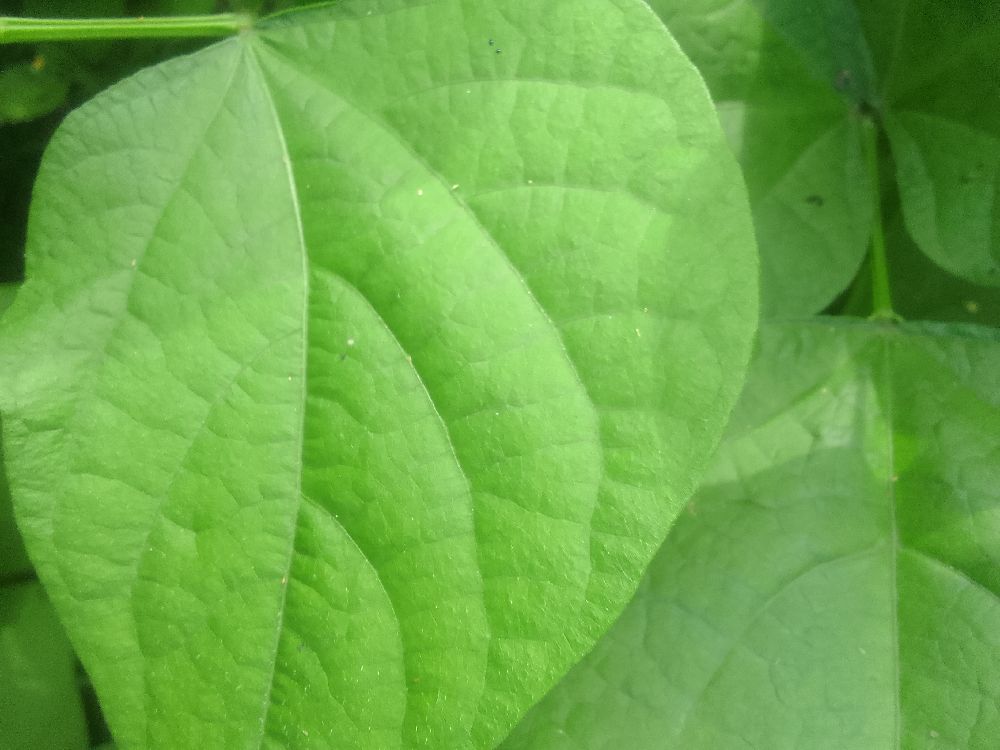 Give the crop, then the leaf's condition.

common bean, healthy
